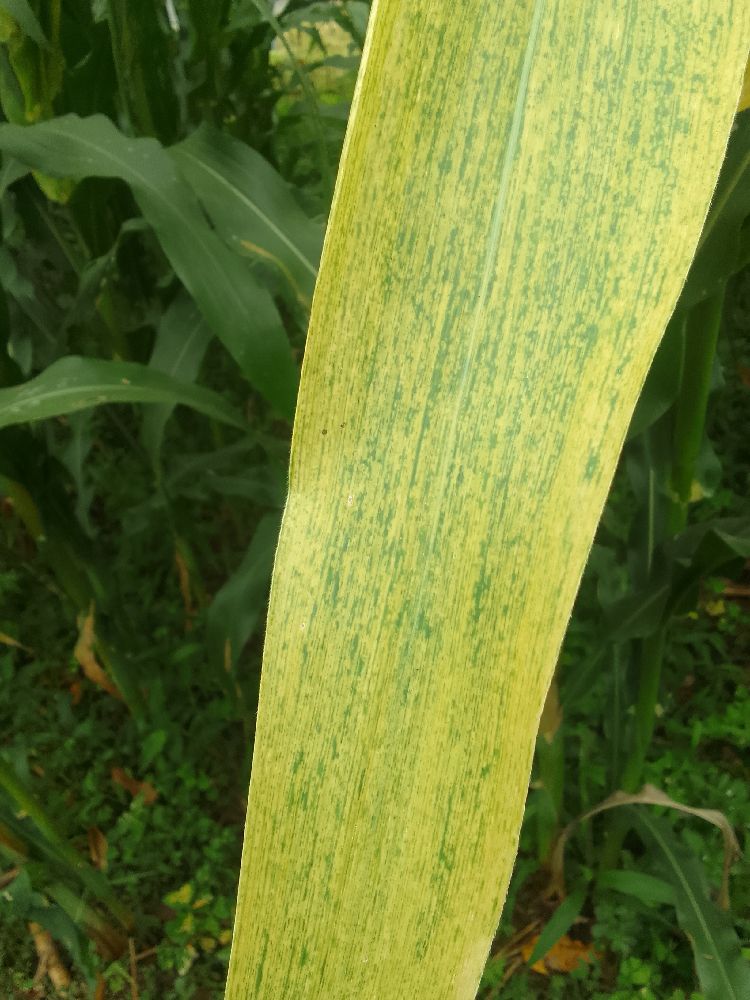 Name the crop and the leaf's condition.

maize, maize lethal necrosis
